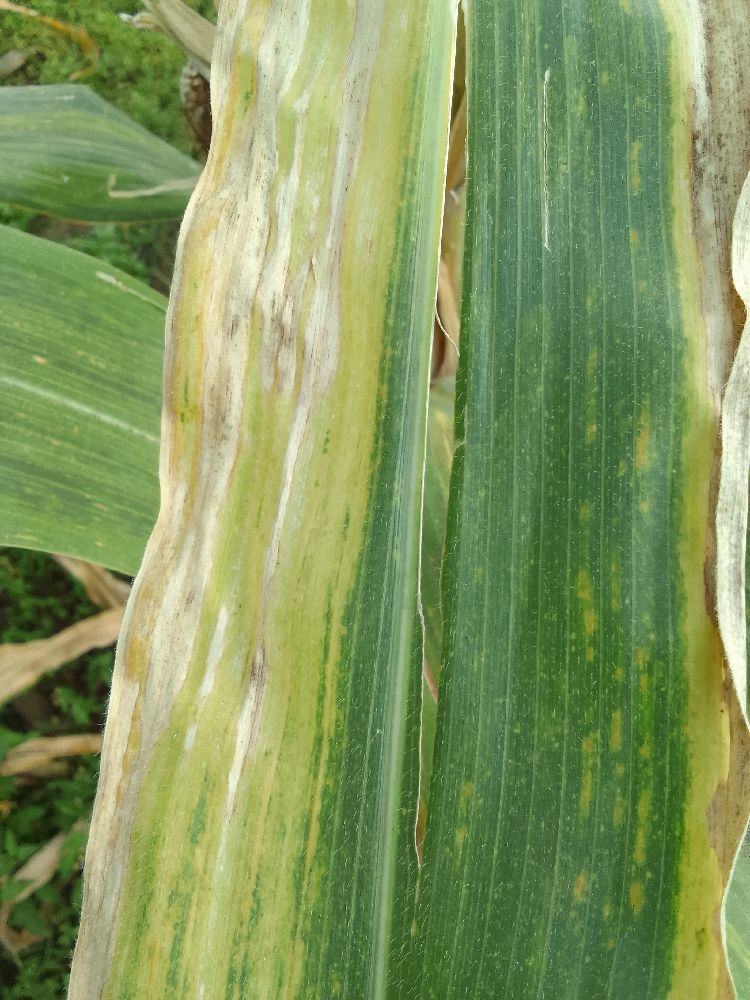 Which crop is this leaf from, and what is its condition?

maize, maize lethal necrosis
